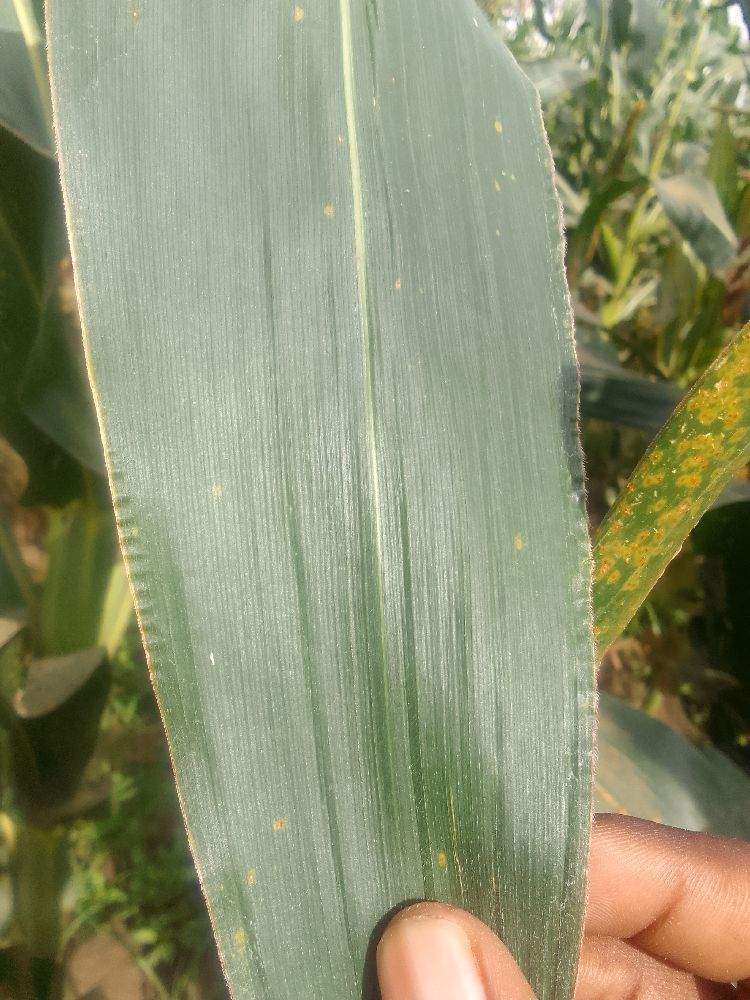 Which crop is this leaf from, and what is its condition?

maize, healthy
